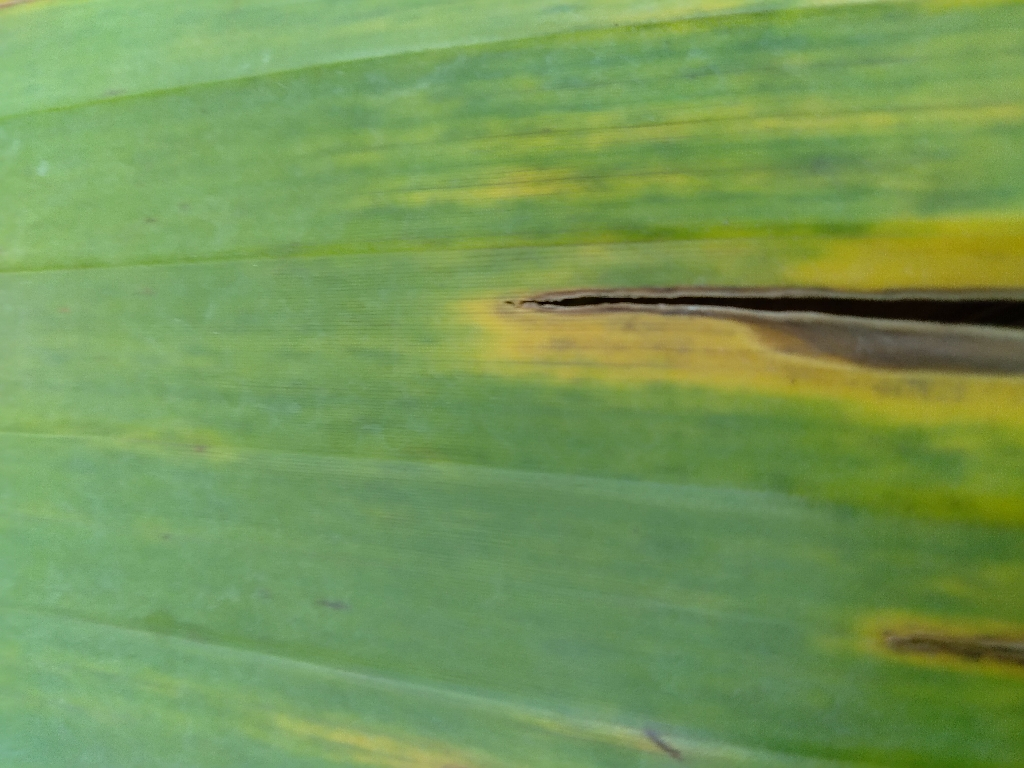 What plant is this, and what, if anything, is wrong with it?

banana, fusarium wilt race 1
